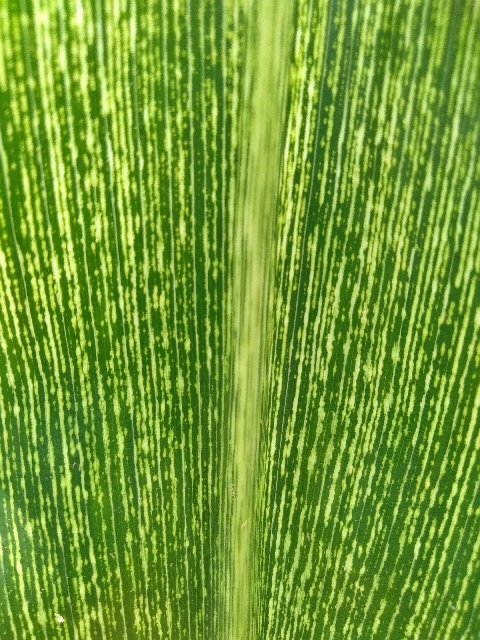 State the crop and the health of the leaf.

maize, maize streak virus
